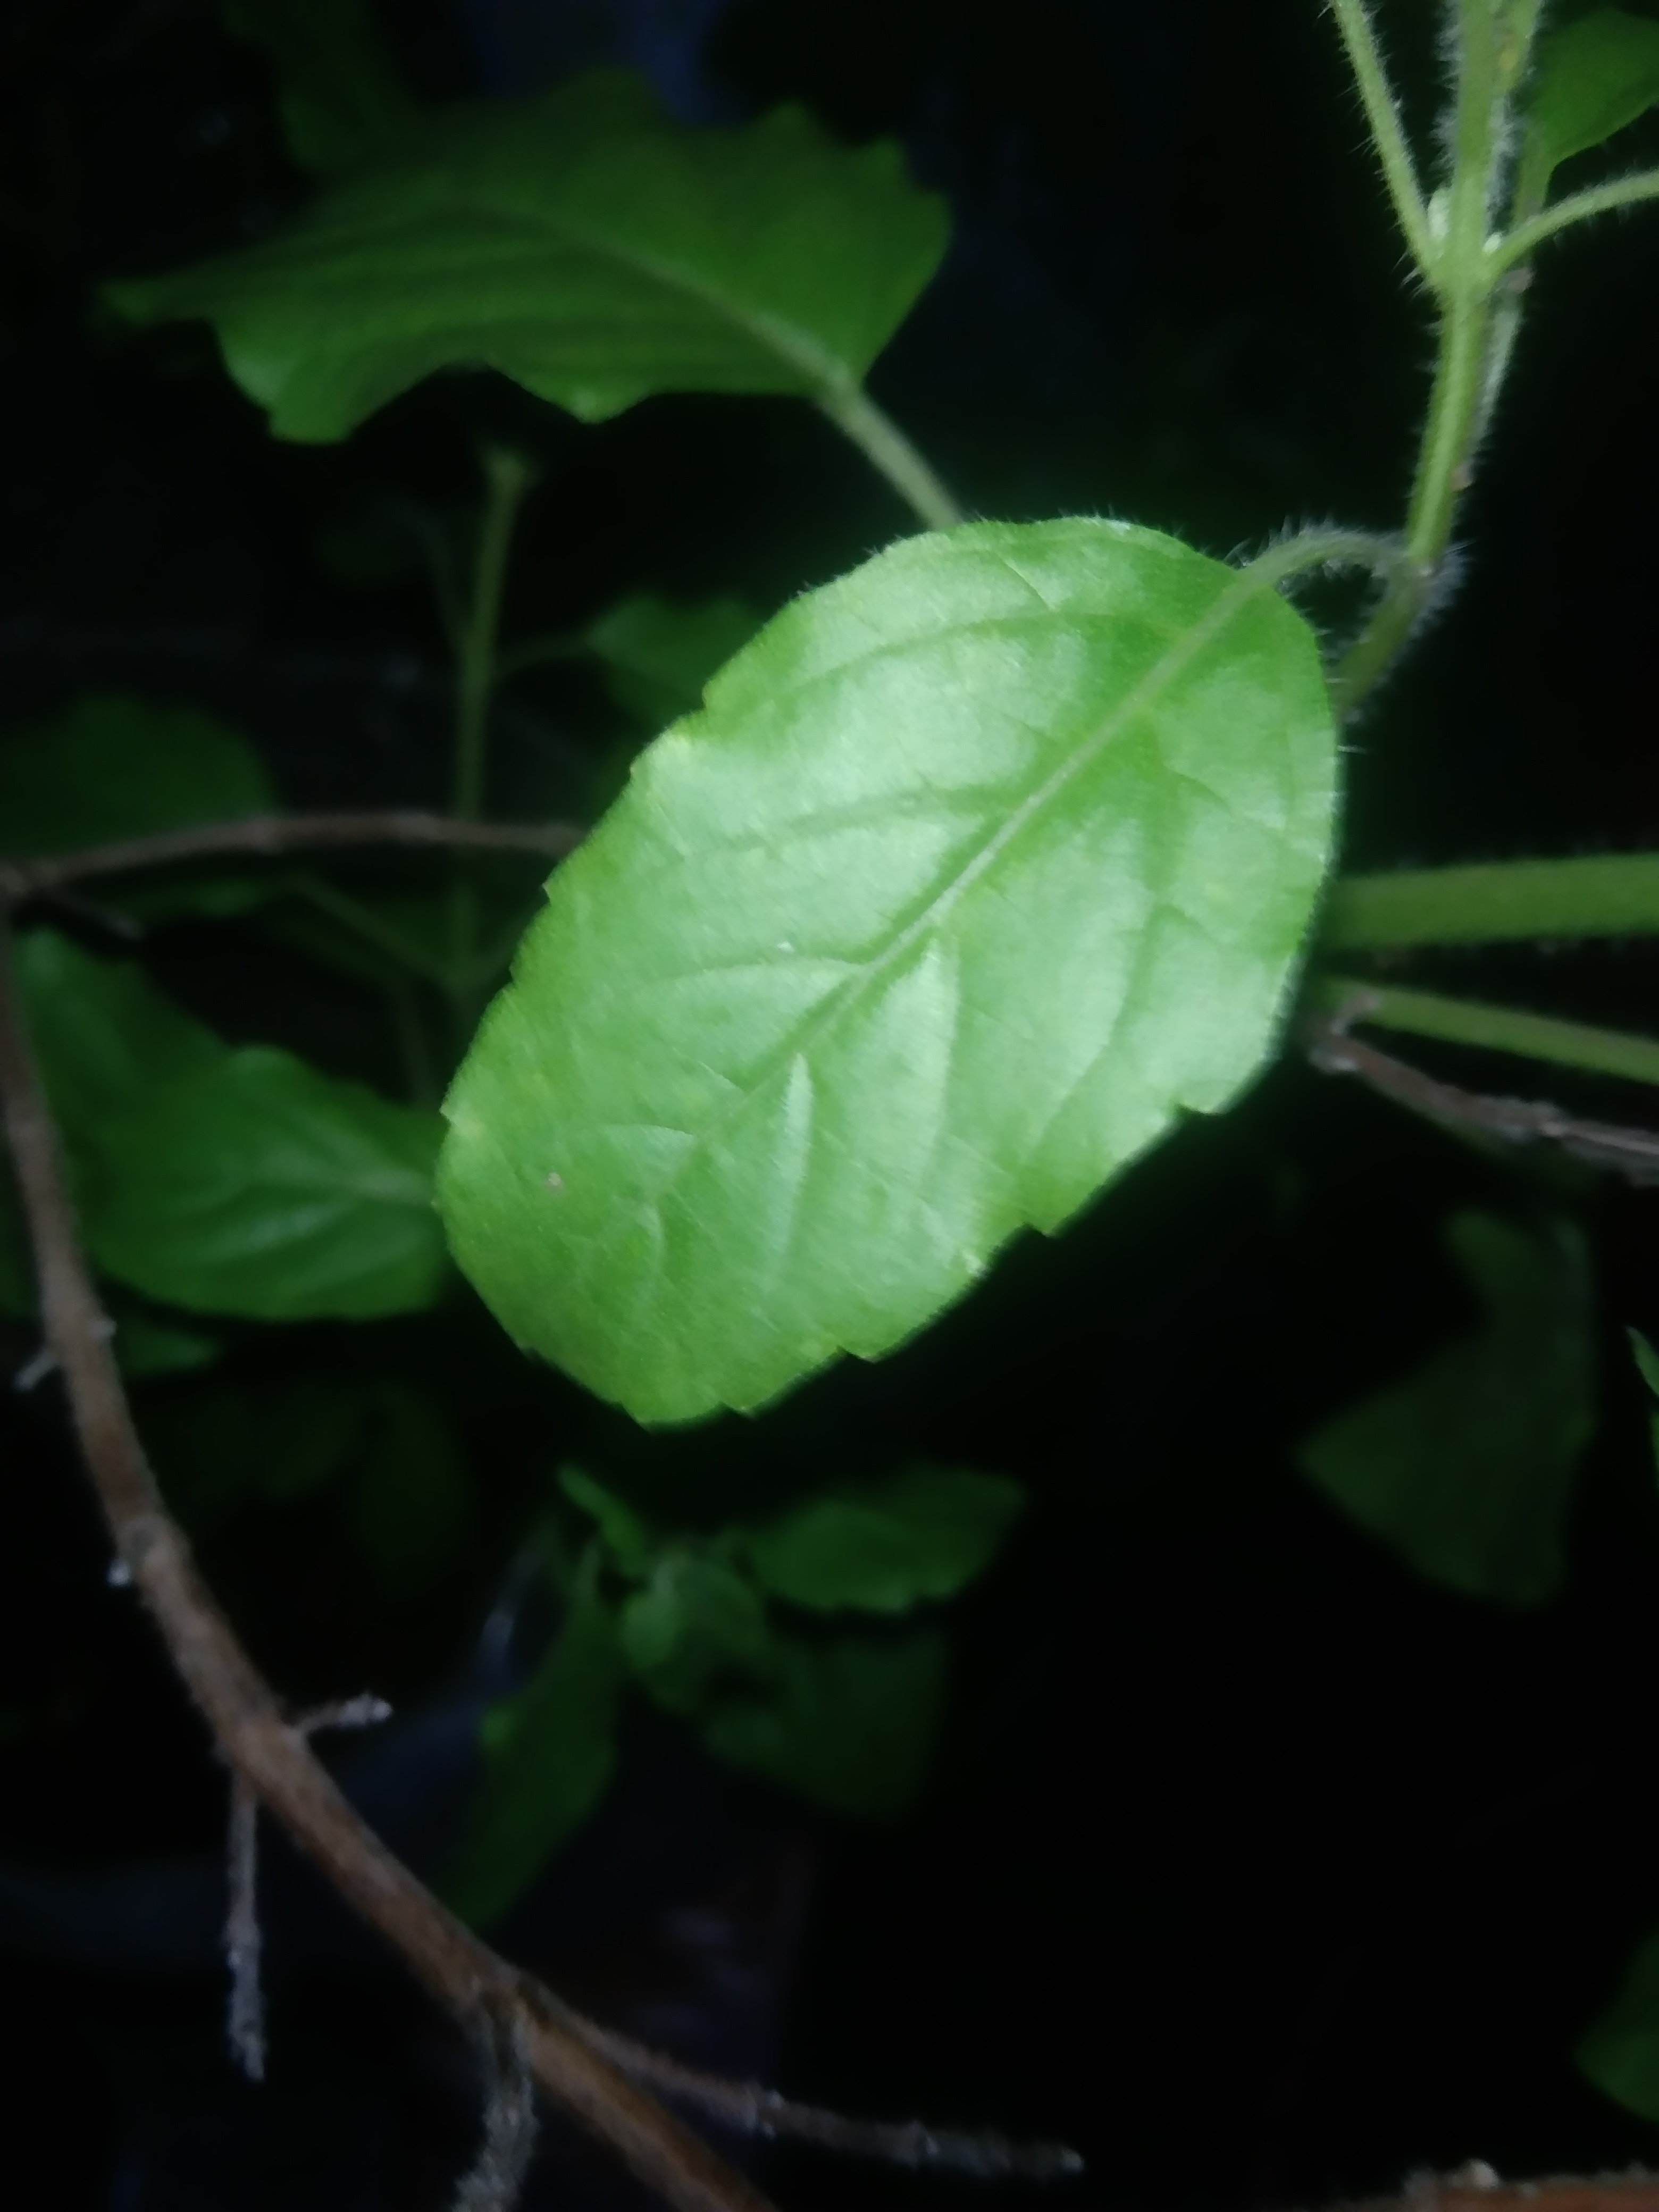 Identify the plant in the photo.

tulshi
